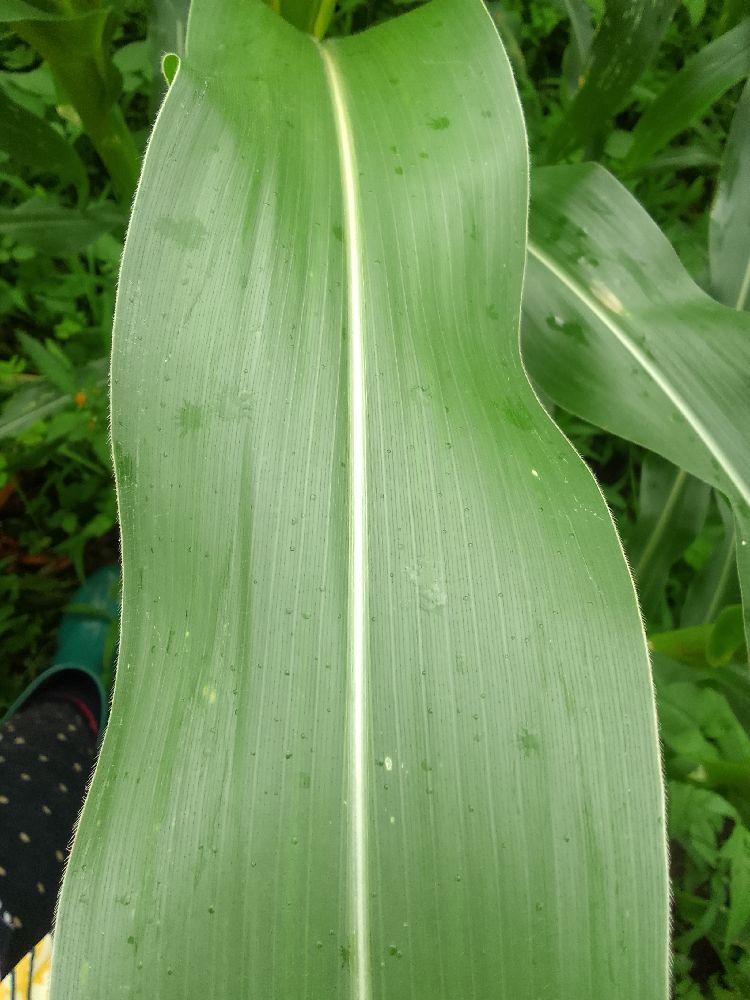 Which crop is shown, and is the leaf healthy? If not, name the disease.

maize, healthy
